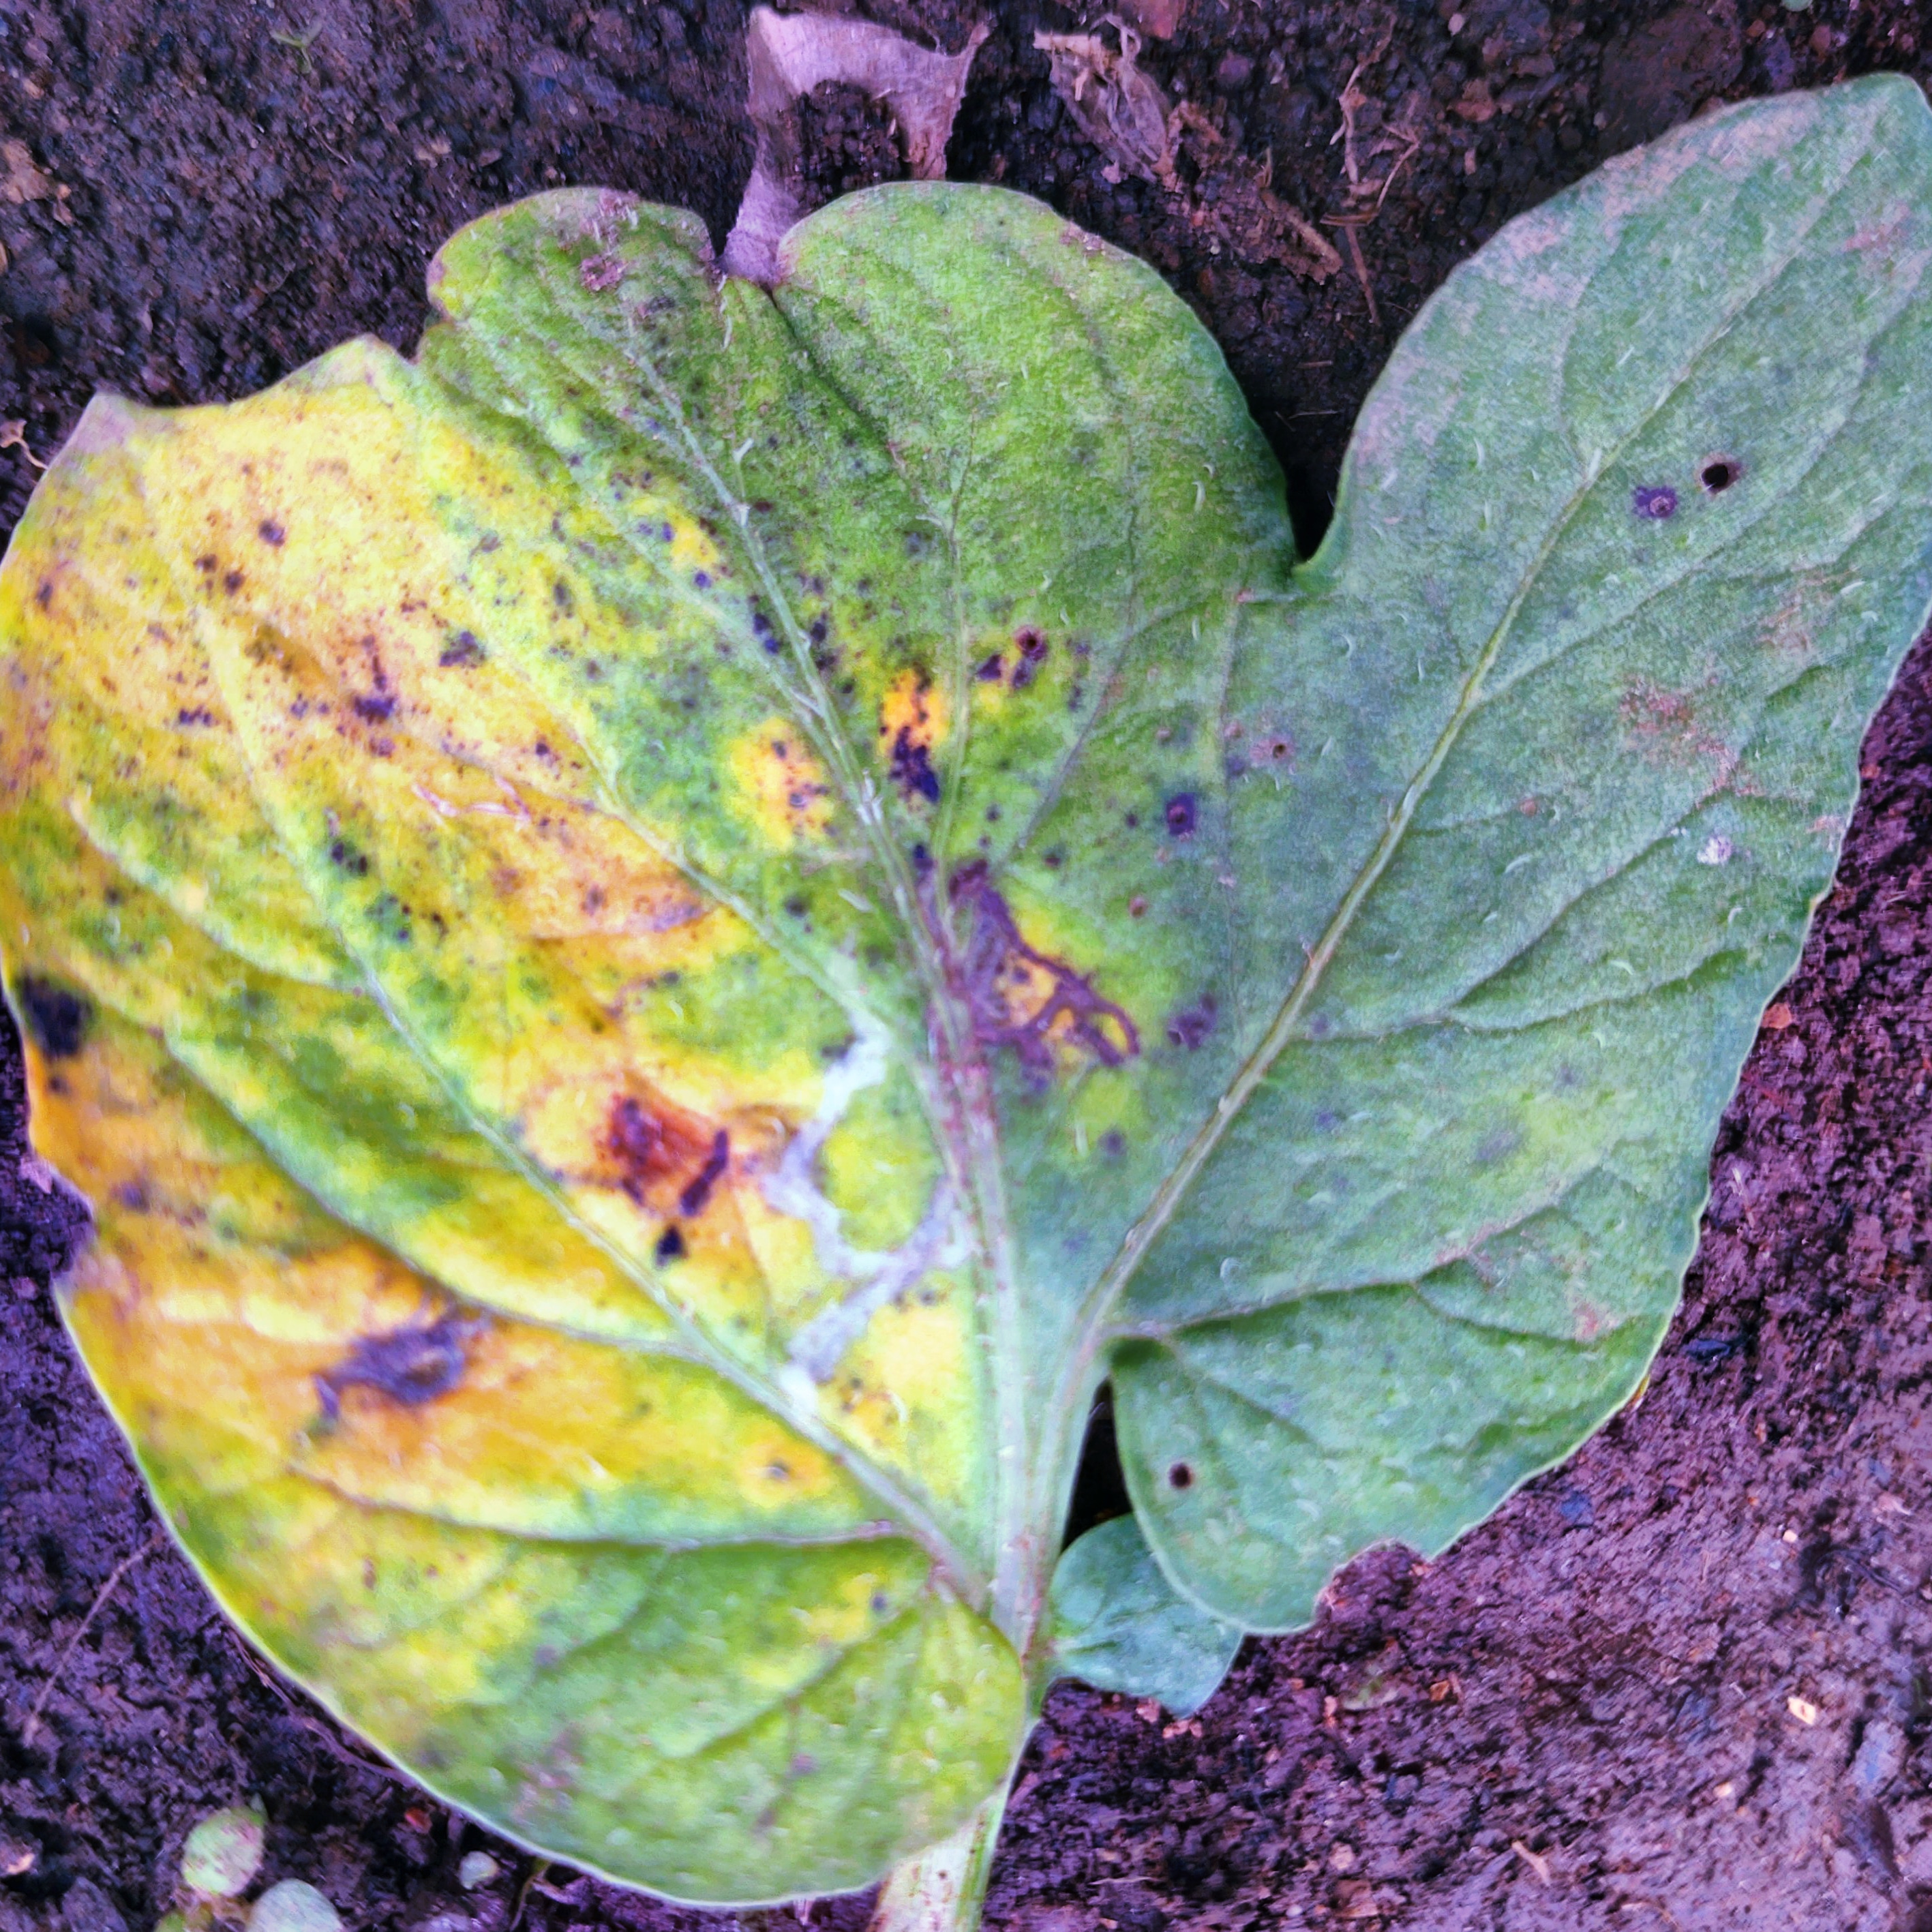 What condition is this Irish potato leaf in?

late blight
